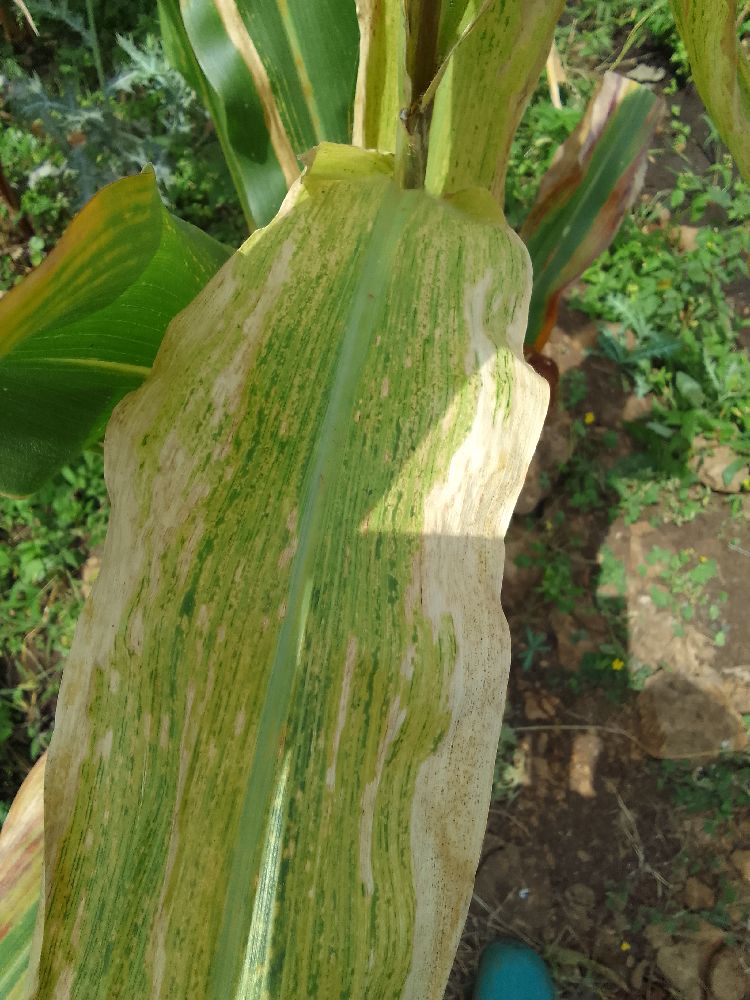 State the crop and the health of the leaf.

maize, maize lethal necrosis
